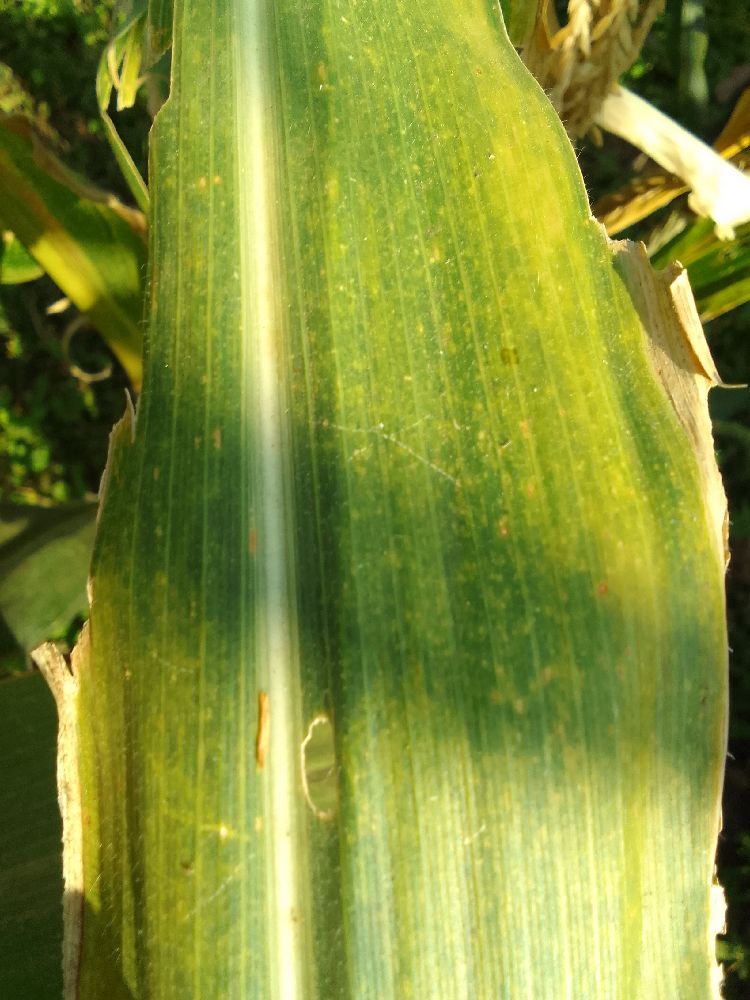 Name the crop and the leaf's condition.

maize, maize lethal necrosis
